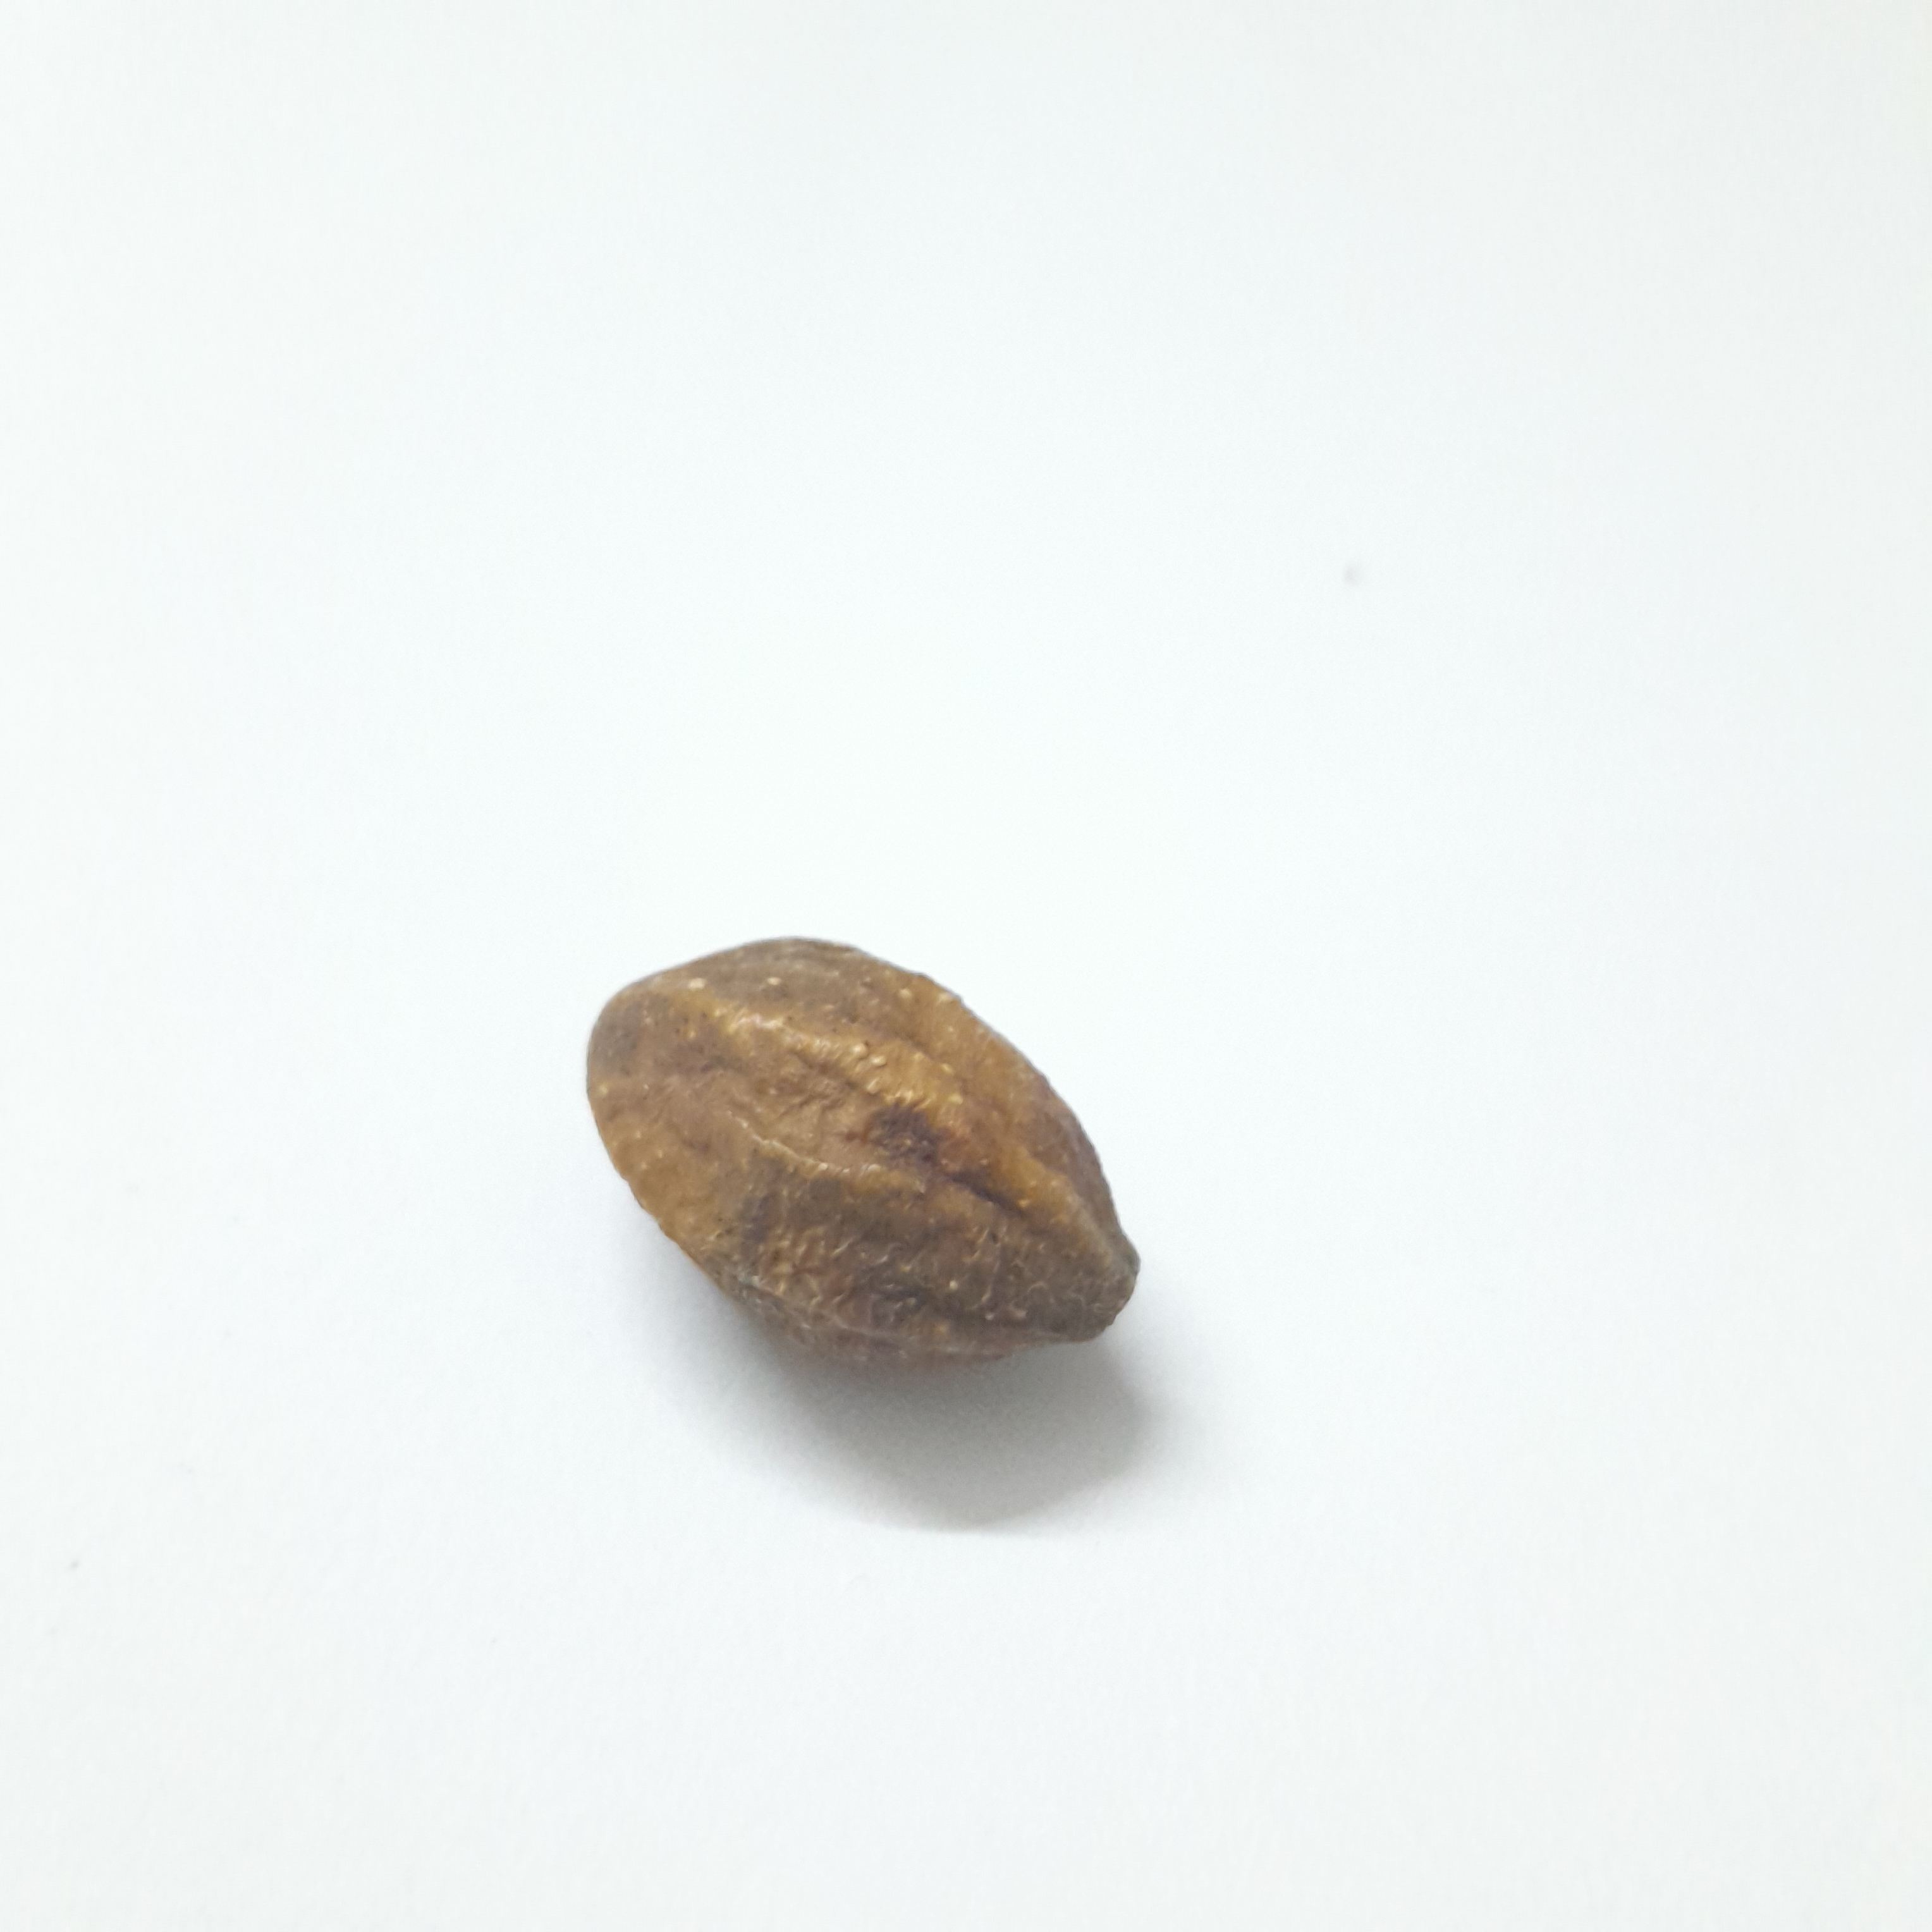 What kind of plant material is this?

hirdaa
